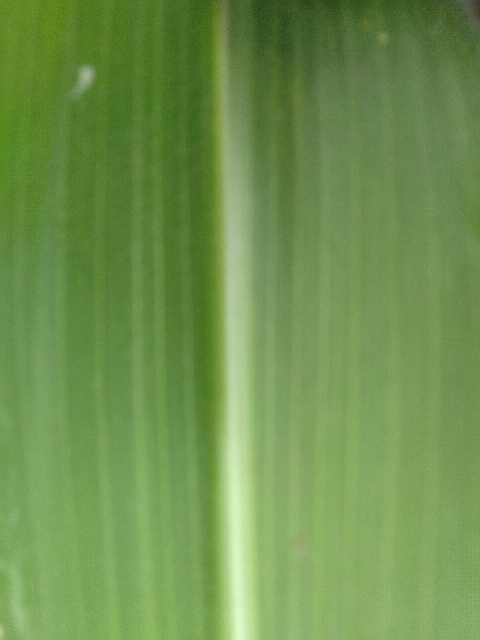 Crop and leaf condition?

maize, healthy
